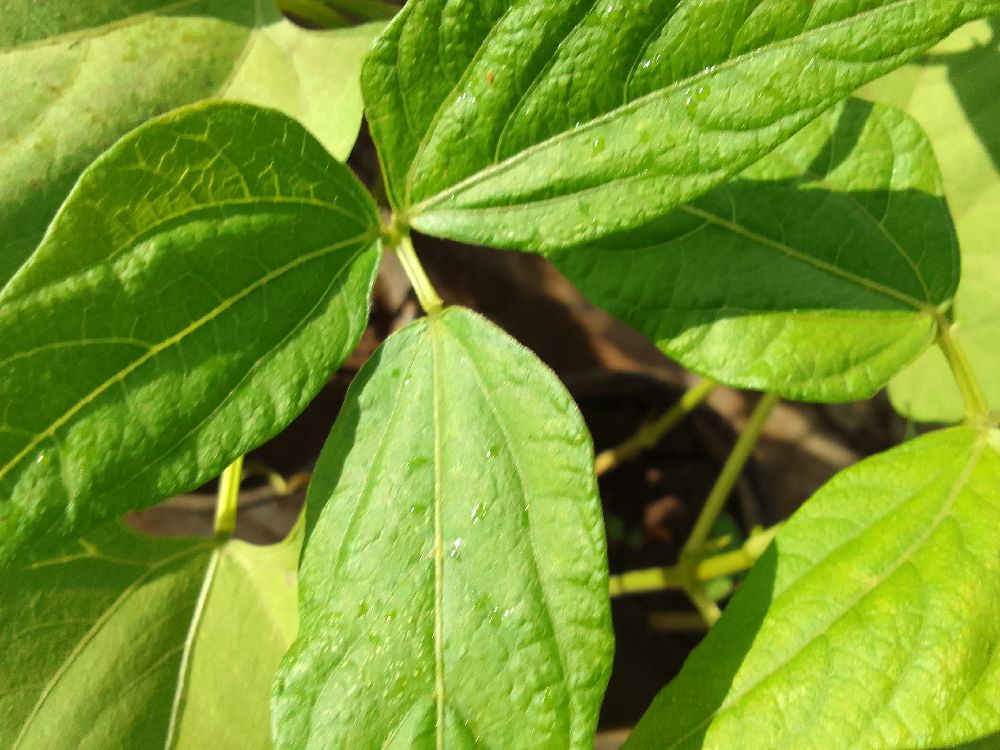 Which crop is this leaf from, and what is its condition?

common bean, healthy
